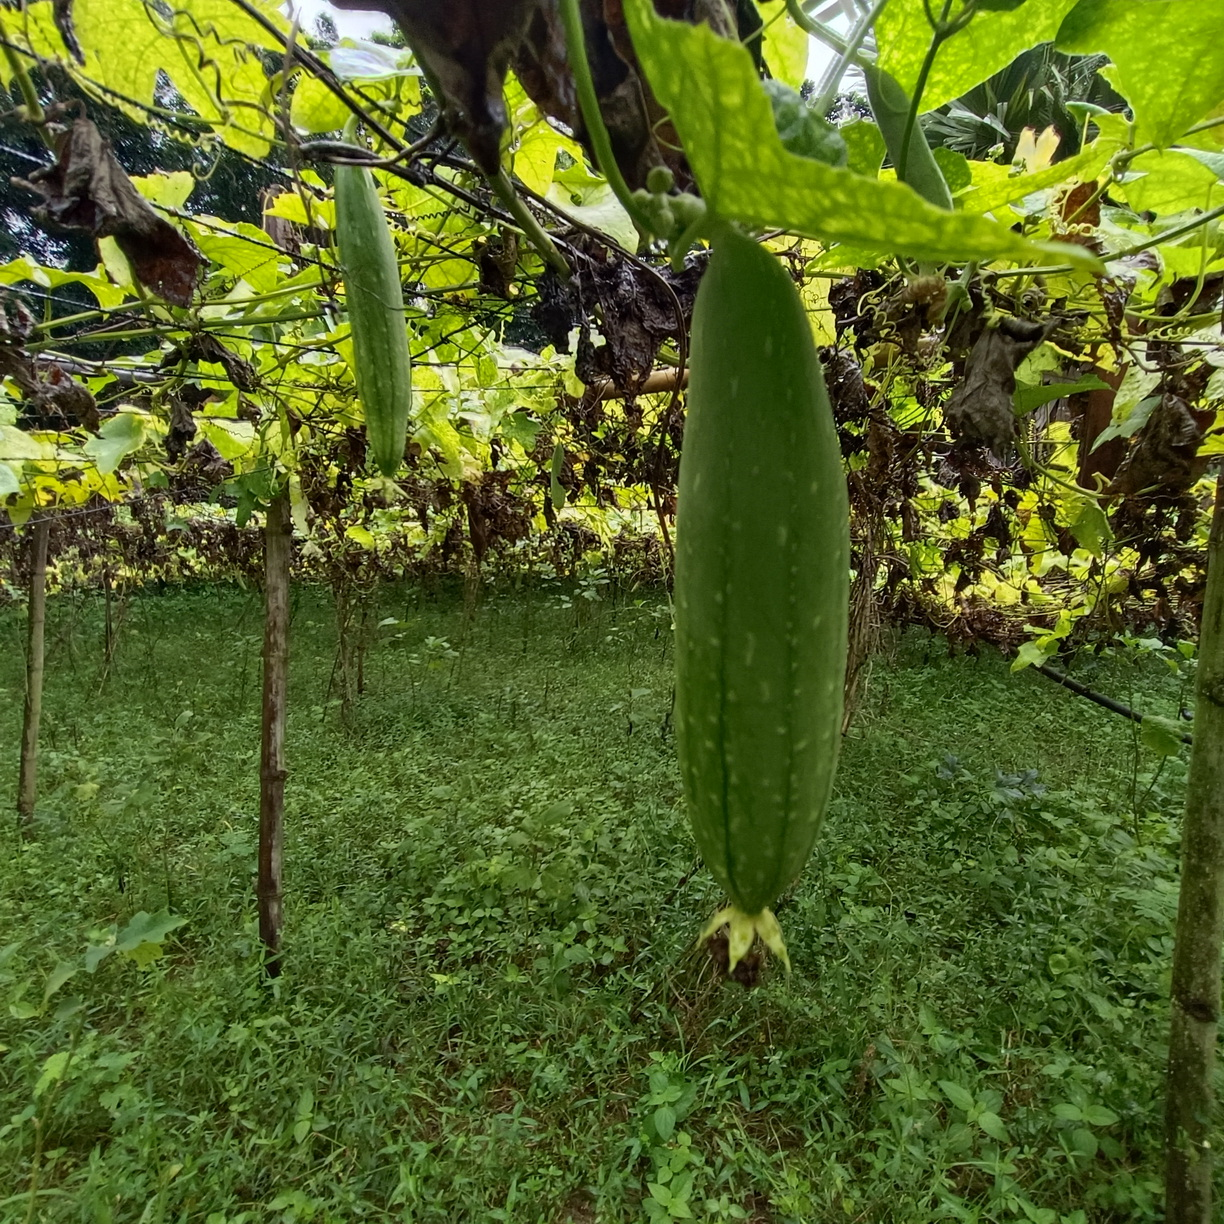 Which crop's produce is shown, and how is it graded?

luffa, fresh
